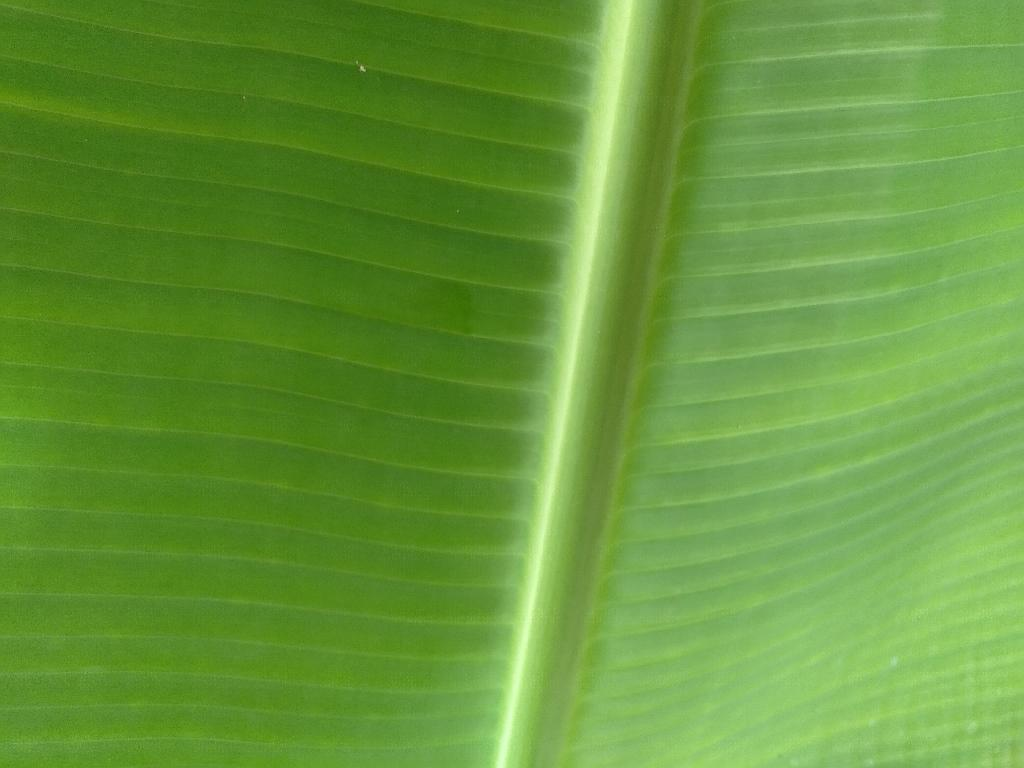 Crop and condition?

banana, healthy
